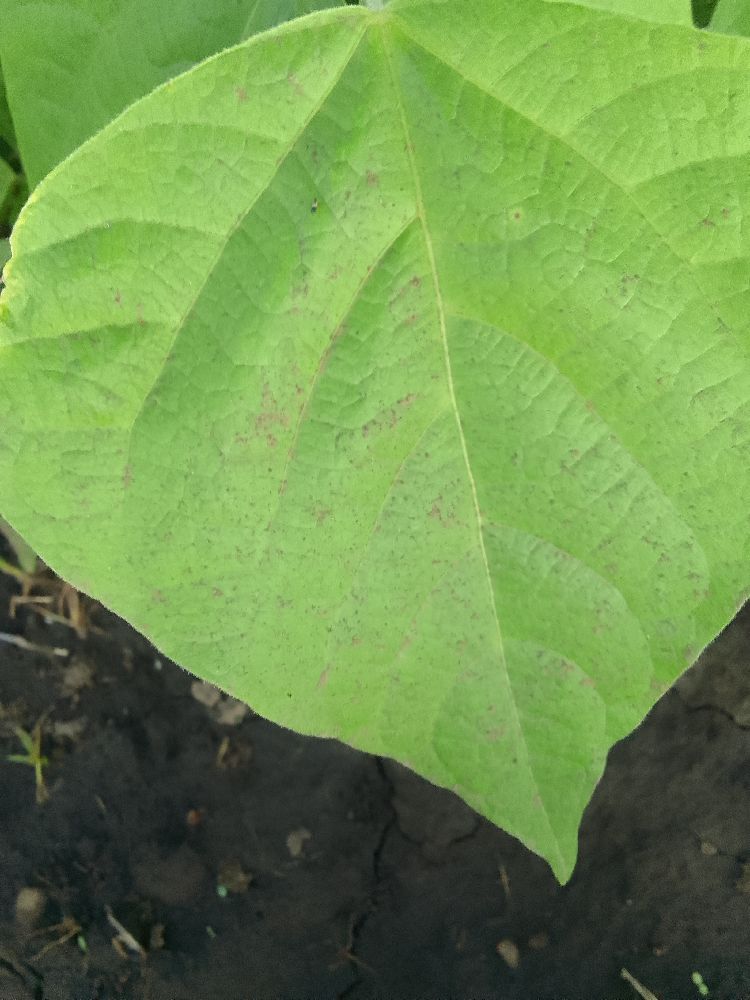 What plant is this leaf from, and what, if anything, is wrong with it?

common bean, healthy
